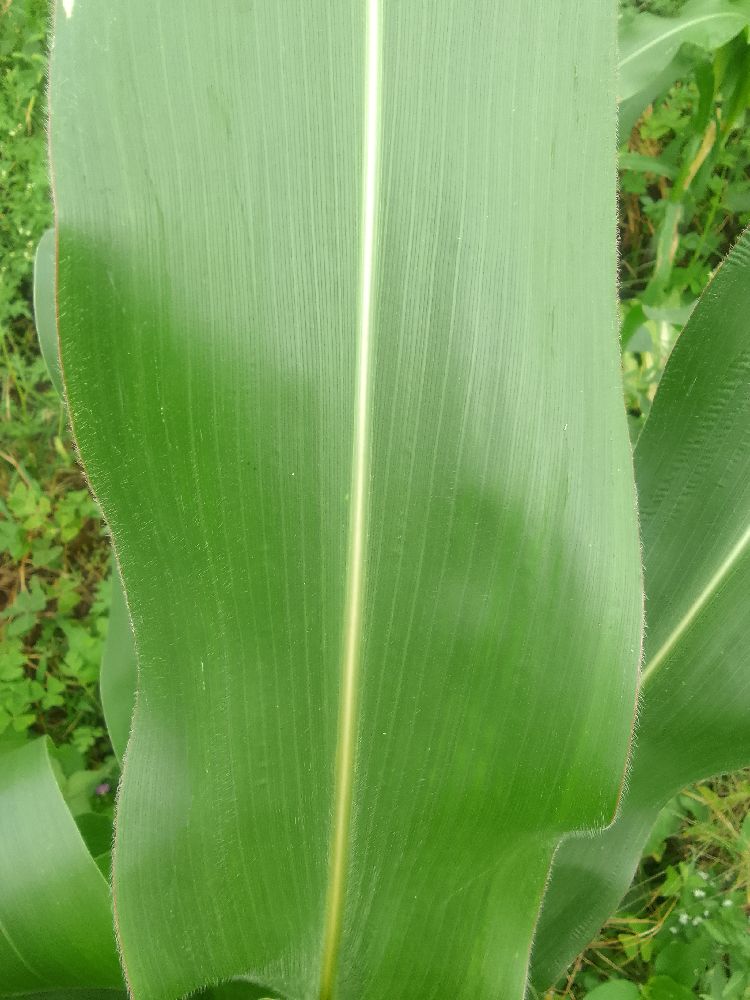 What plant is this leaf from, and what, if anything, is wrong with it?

maize, healthy
